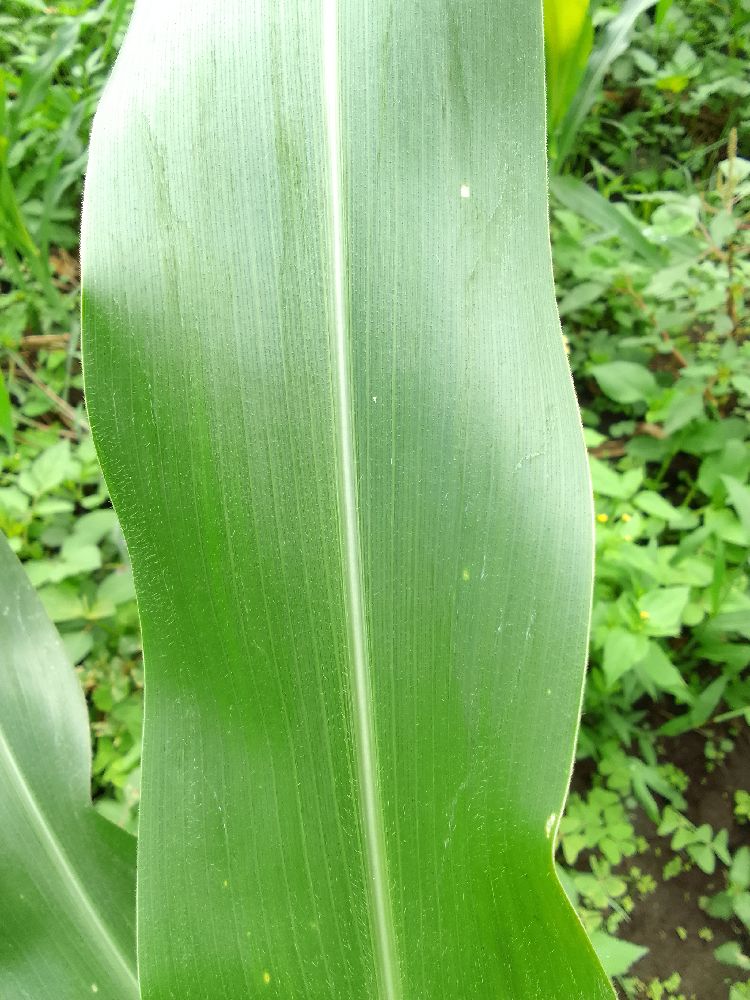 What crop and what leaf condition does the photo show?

common bean, healthy
